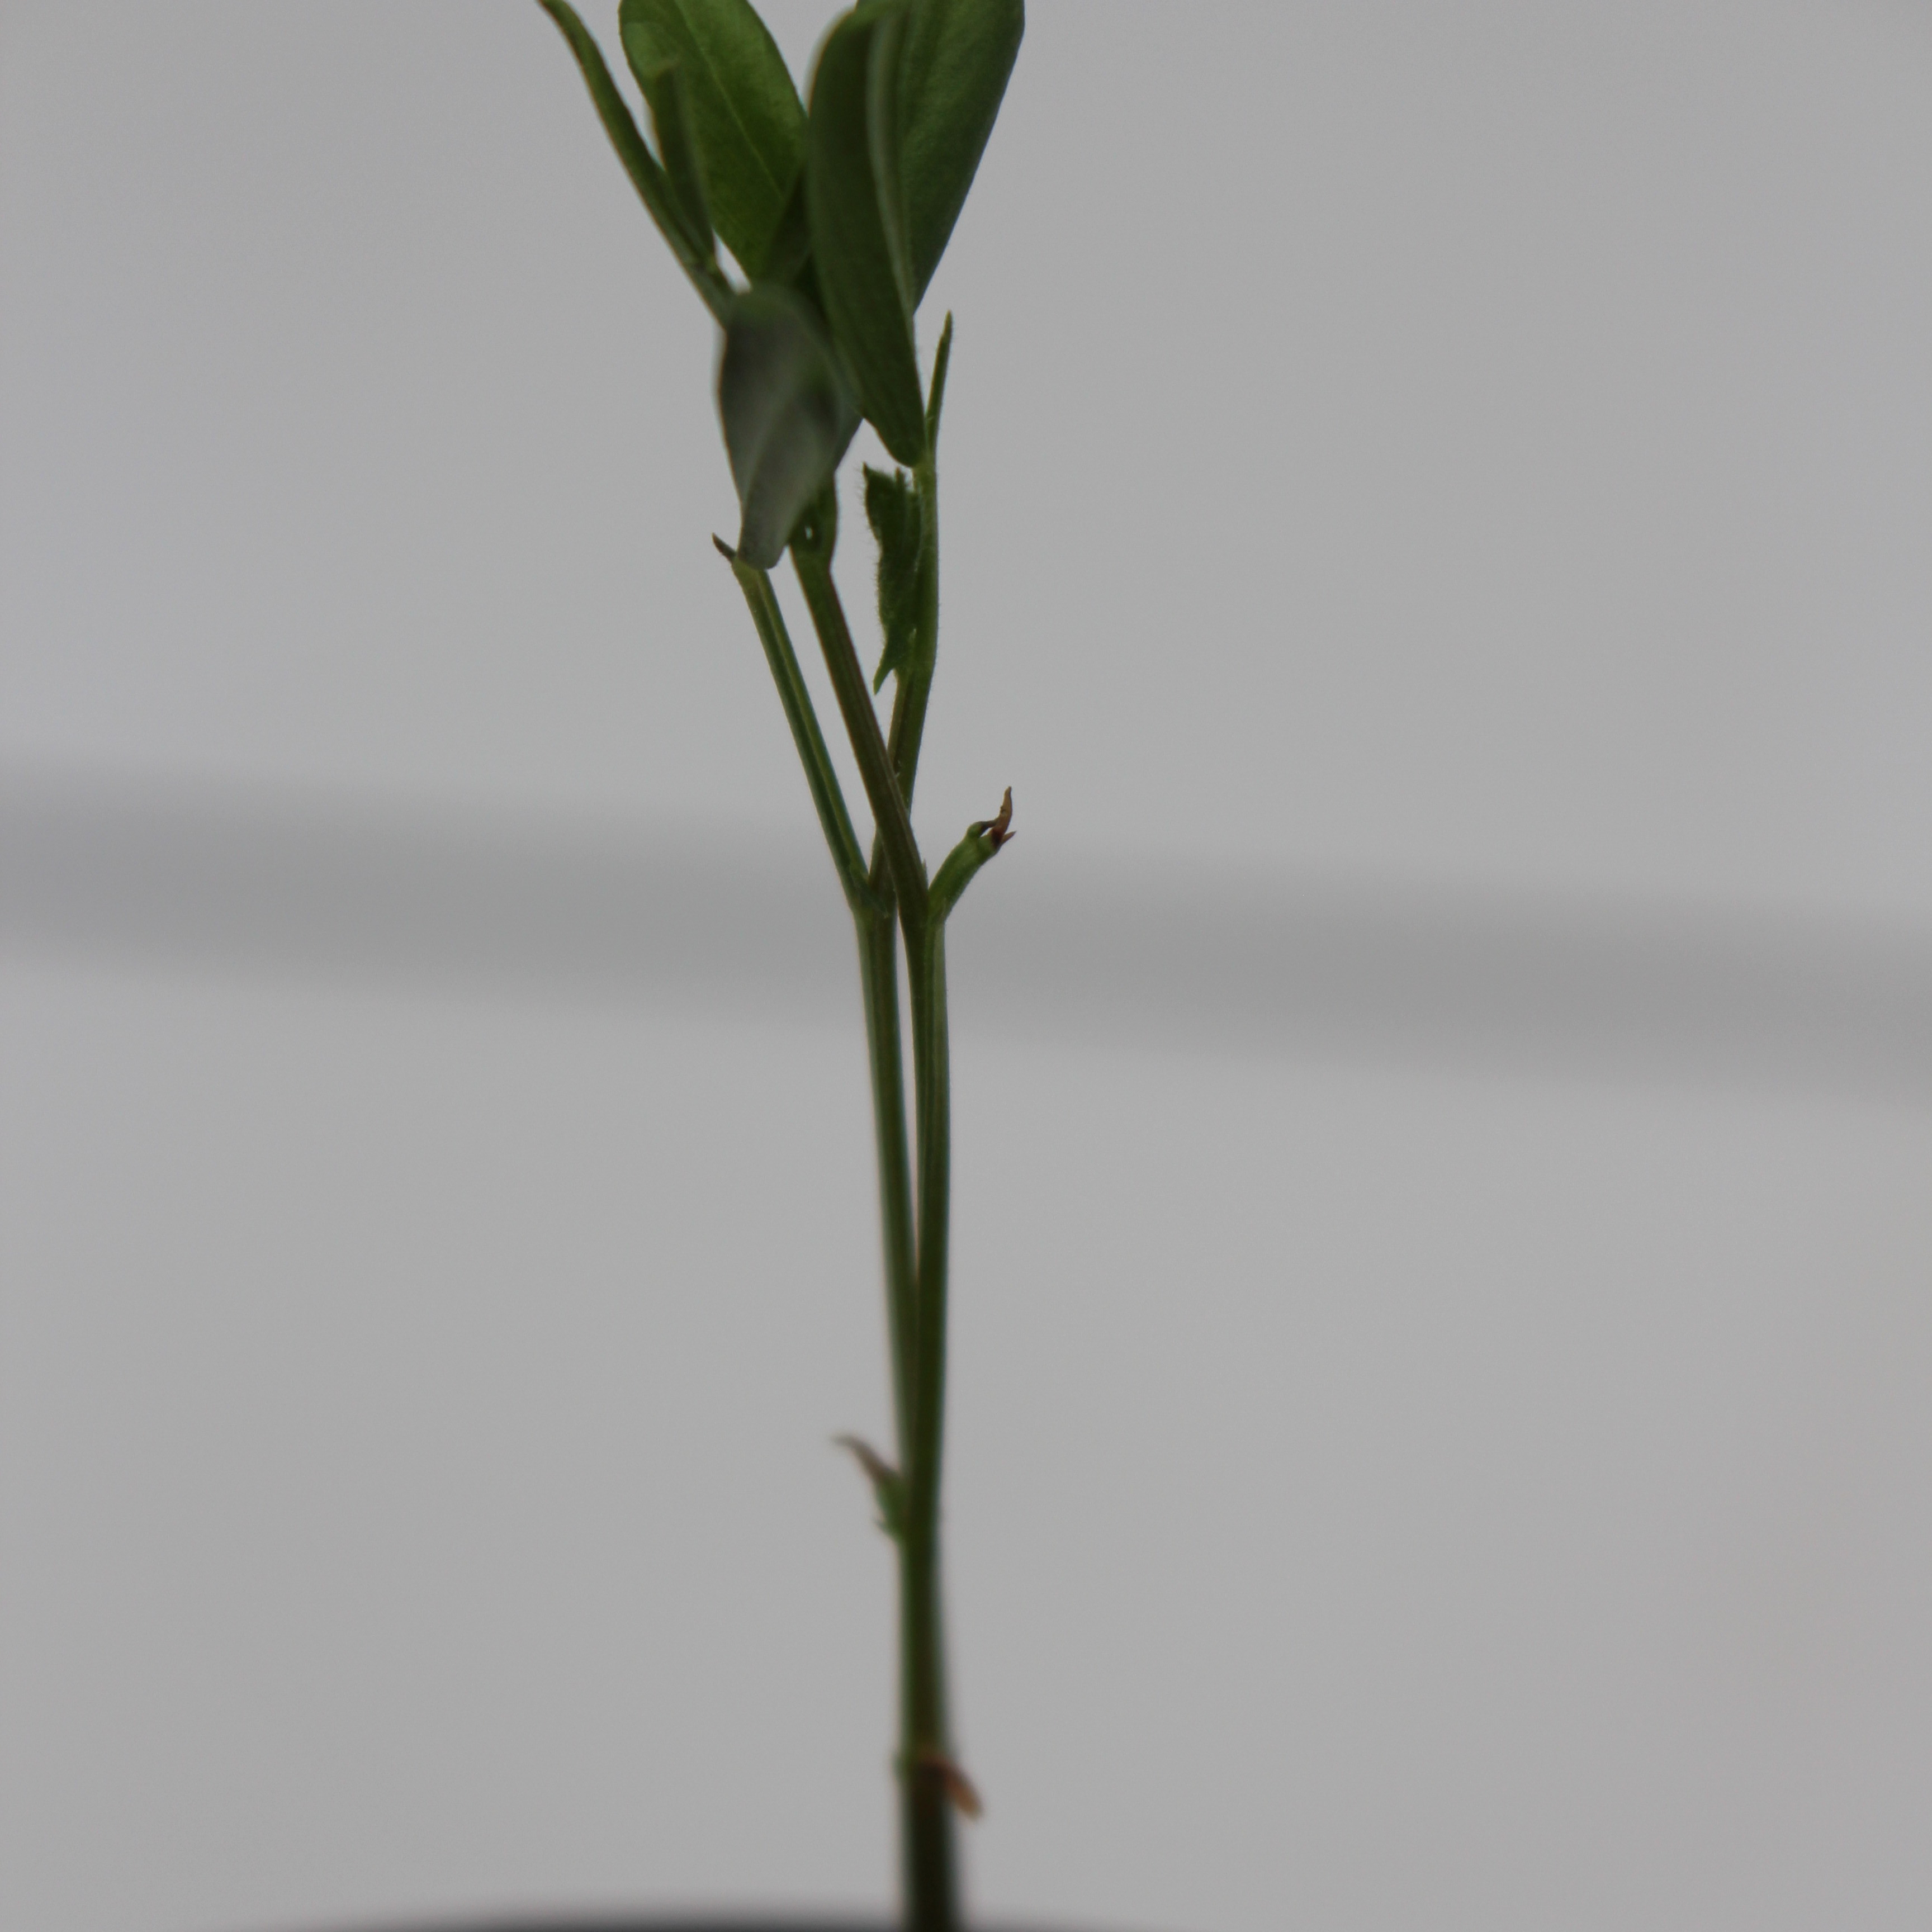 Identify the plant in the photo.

Vicia sativa
